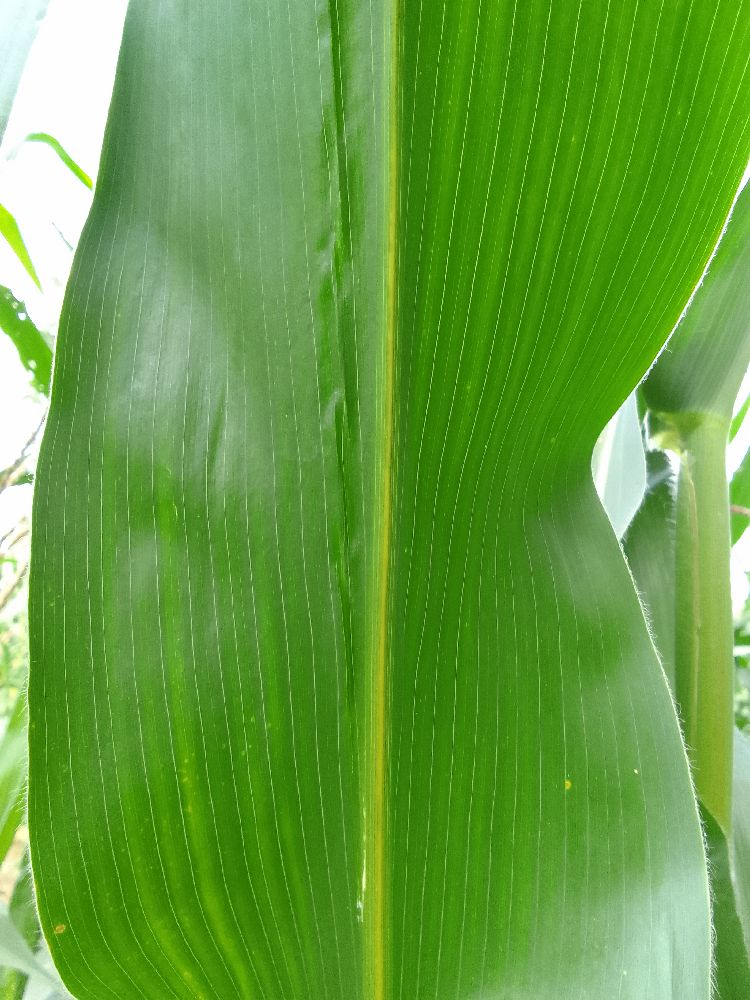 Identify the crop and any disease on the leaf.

maize, healthy
